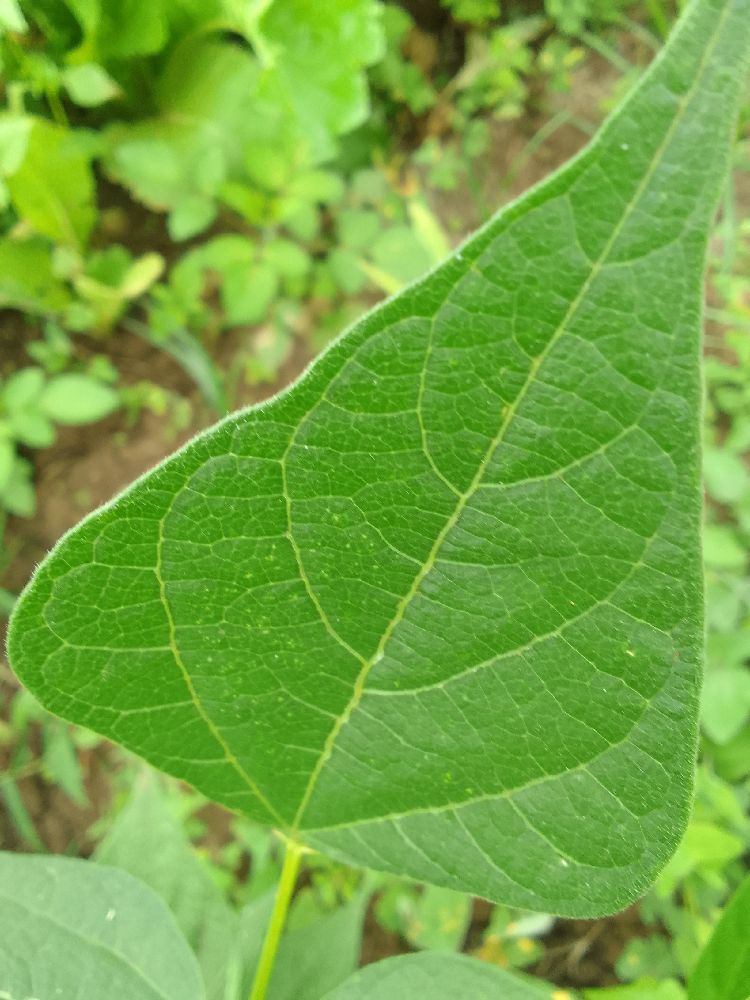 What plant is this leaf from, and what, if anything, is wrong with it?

common bean, healthy
